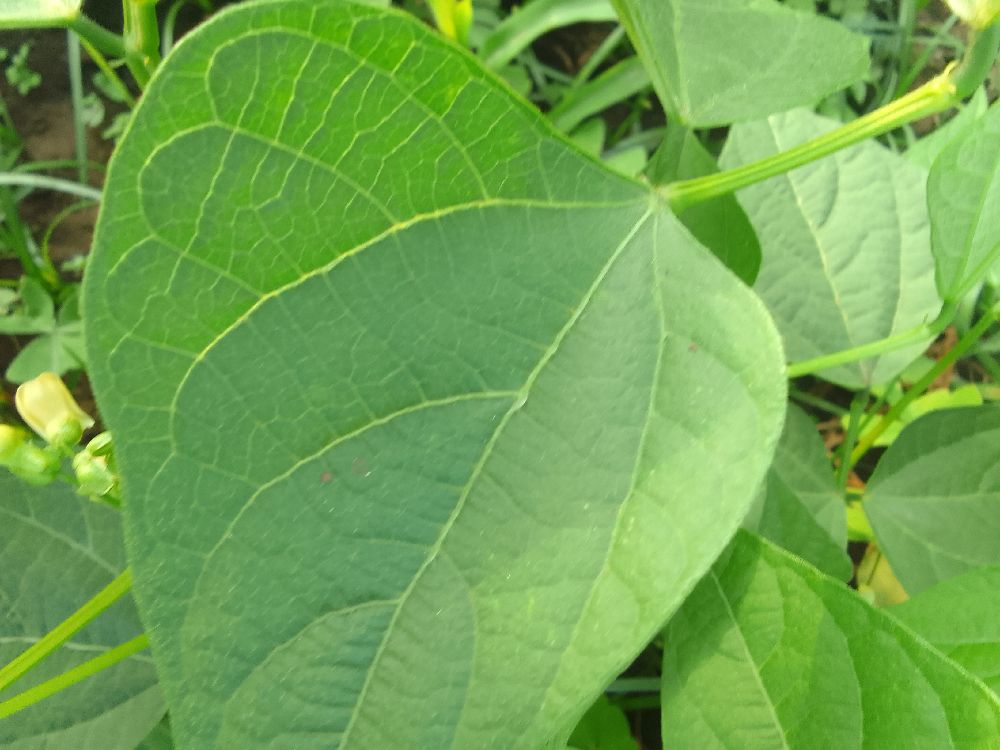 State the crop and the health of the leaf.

common bean, healthy
